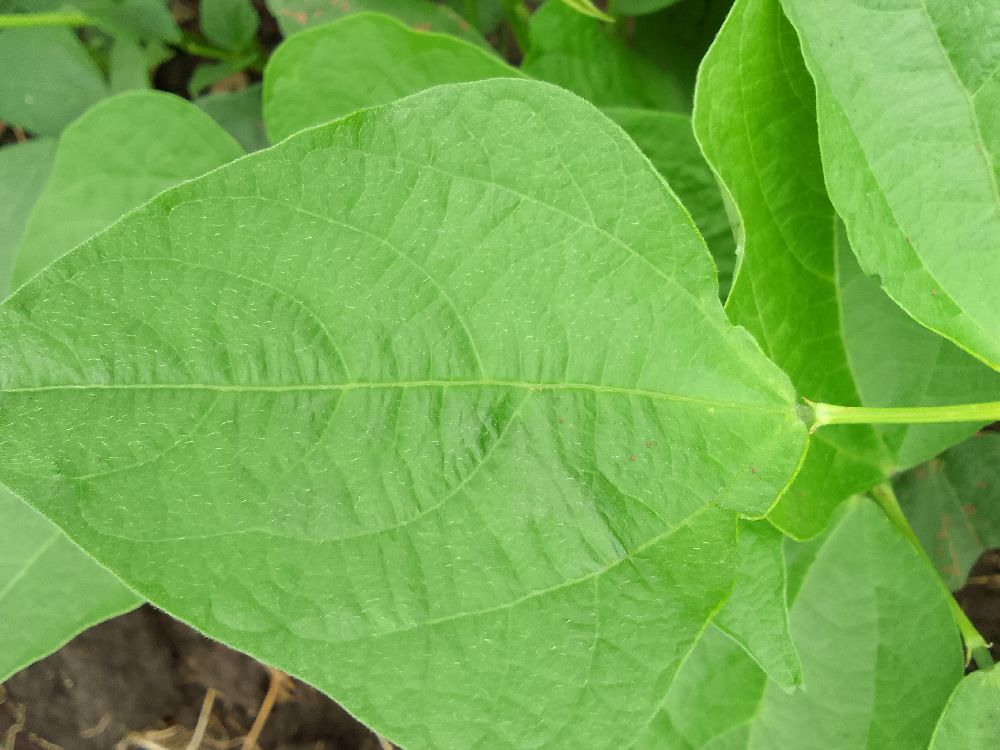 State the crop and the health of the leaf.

common bean, healthy
